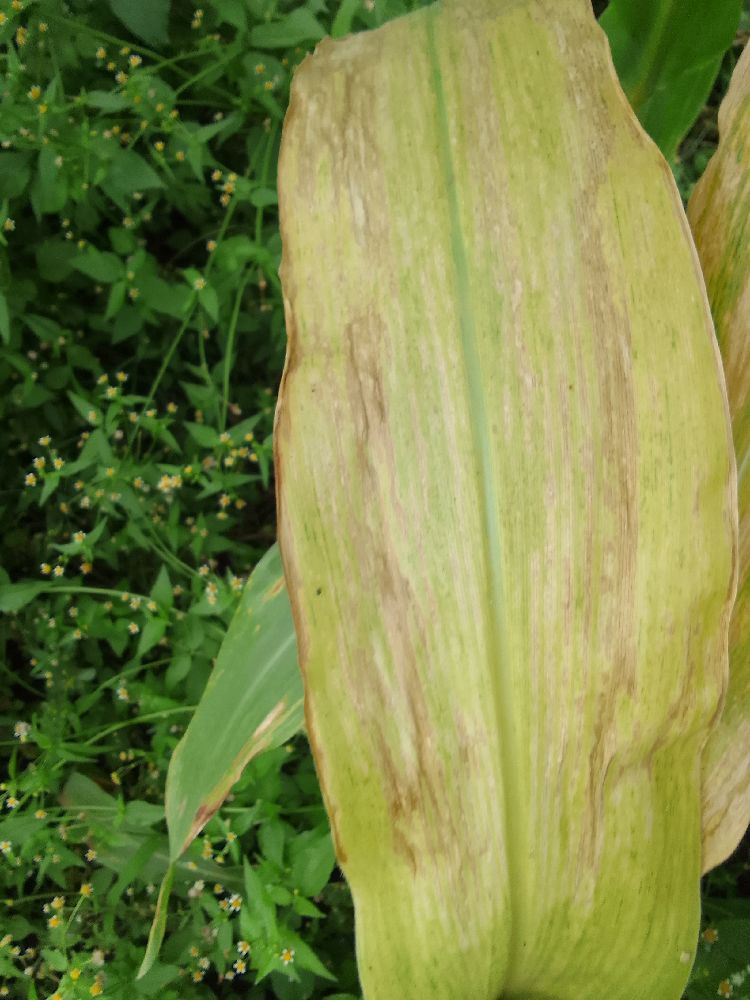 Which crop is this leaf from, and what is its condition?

maize, maize lethal necrosis
